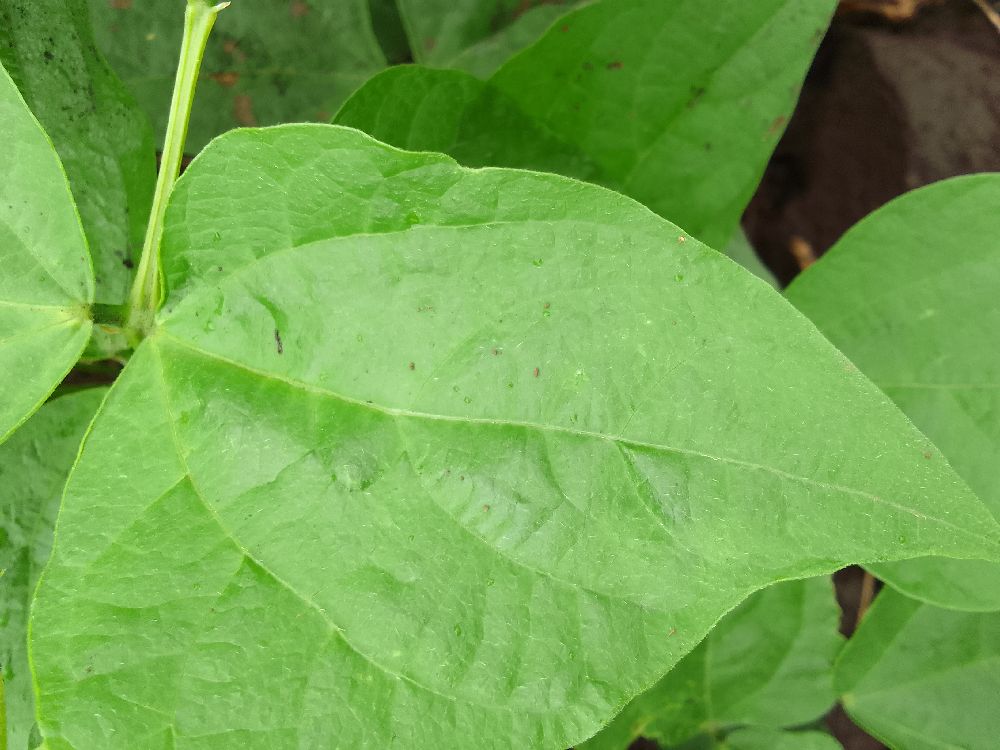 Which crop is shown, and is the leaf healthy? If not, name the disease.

common bean, healthy
